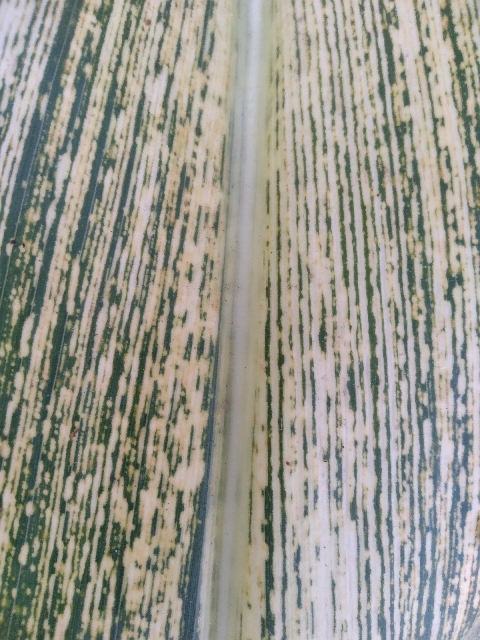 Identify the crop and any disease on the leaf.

maize, maize streak virus
